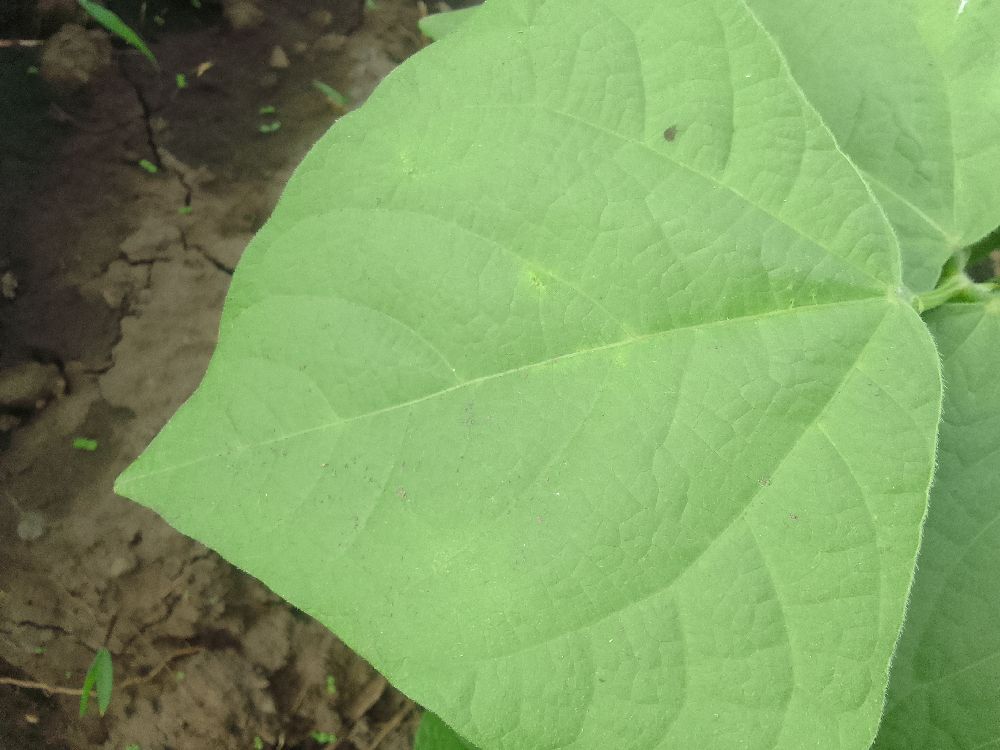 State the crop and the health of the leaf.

common bean, healthy
